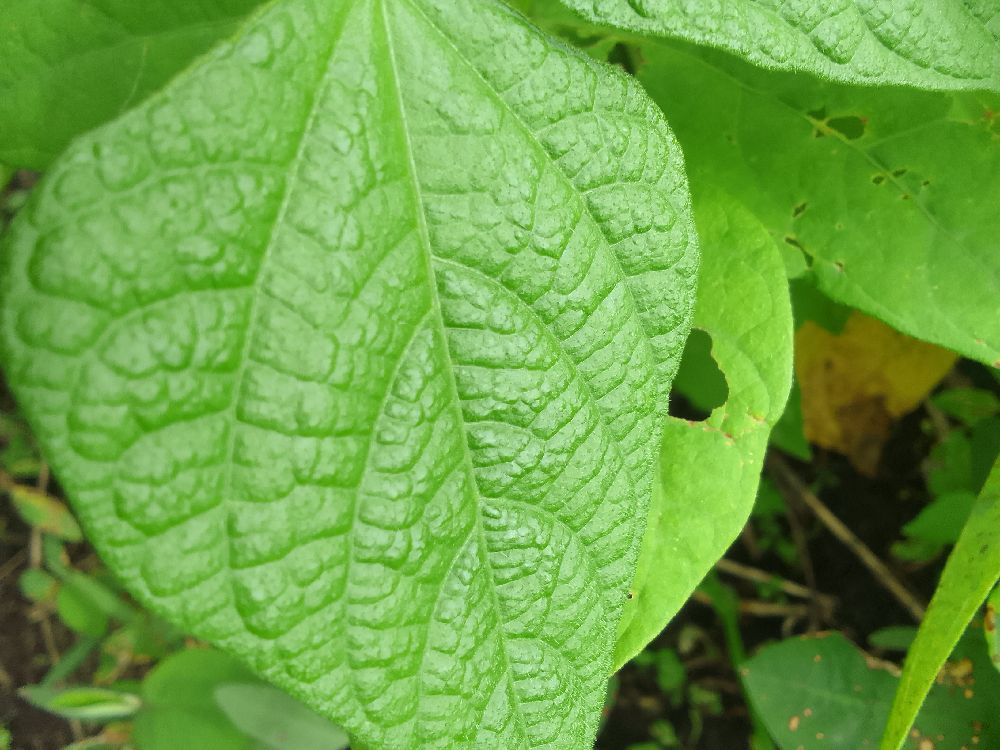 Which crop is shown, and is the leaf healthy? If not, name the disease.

common bean, healthy
